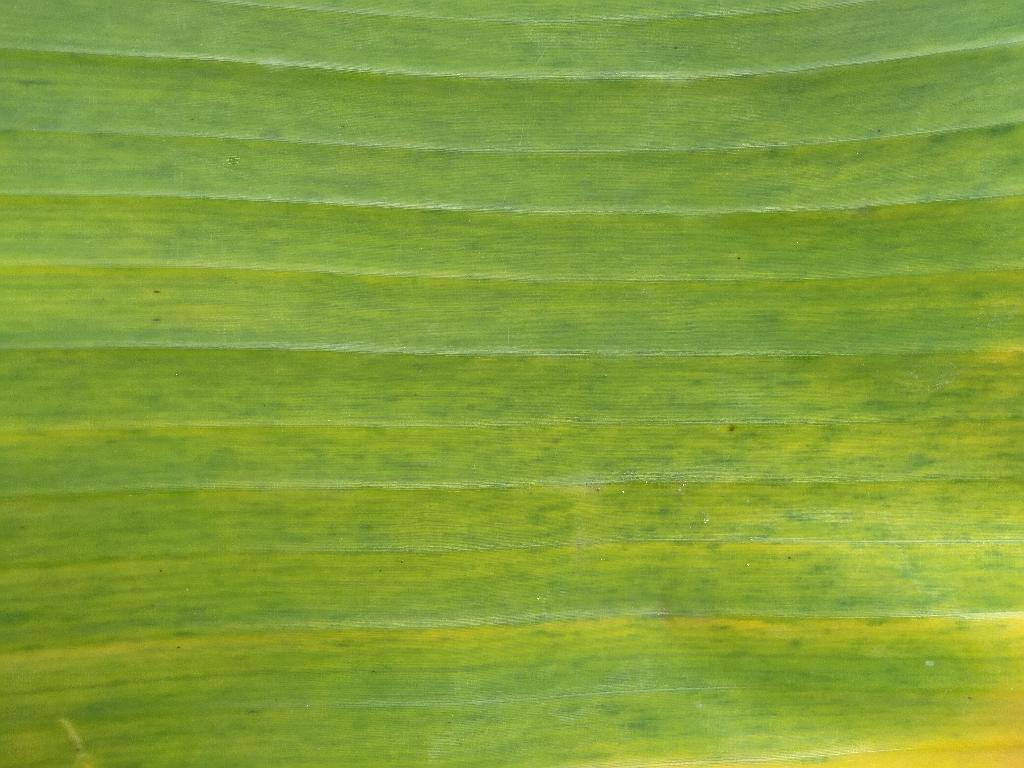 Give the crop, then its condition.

banana, fusarium wilt race 1
